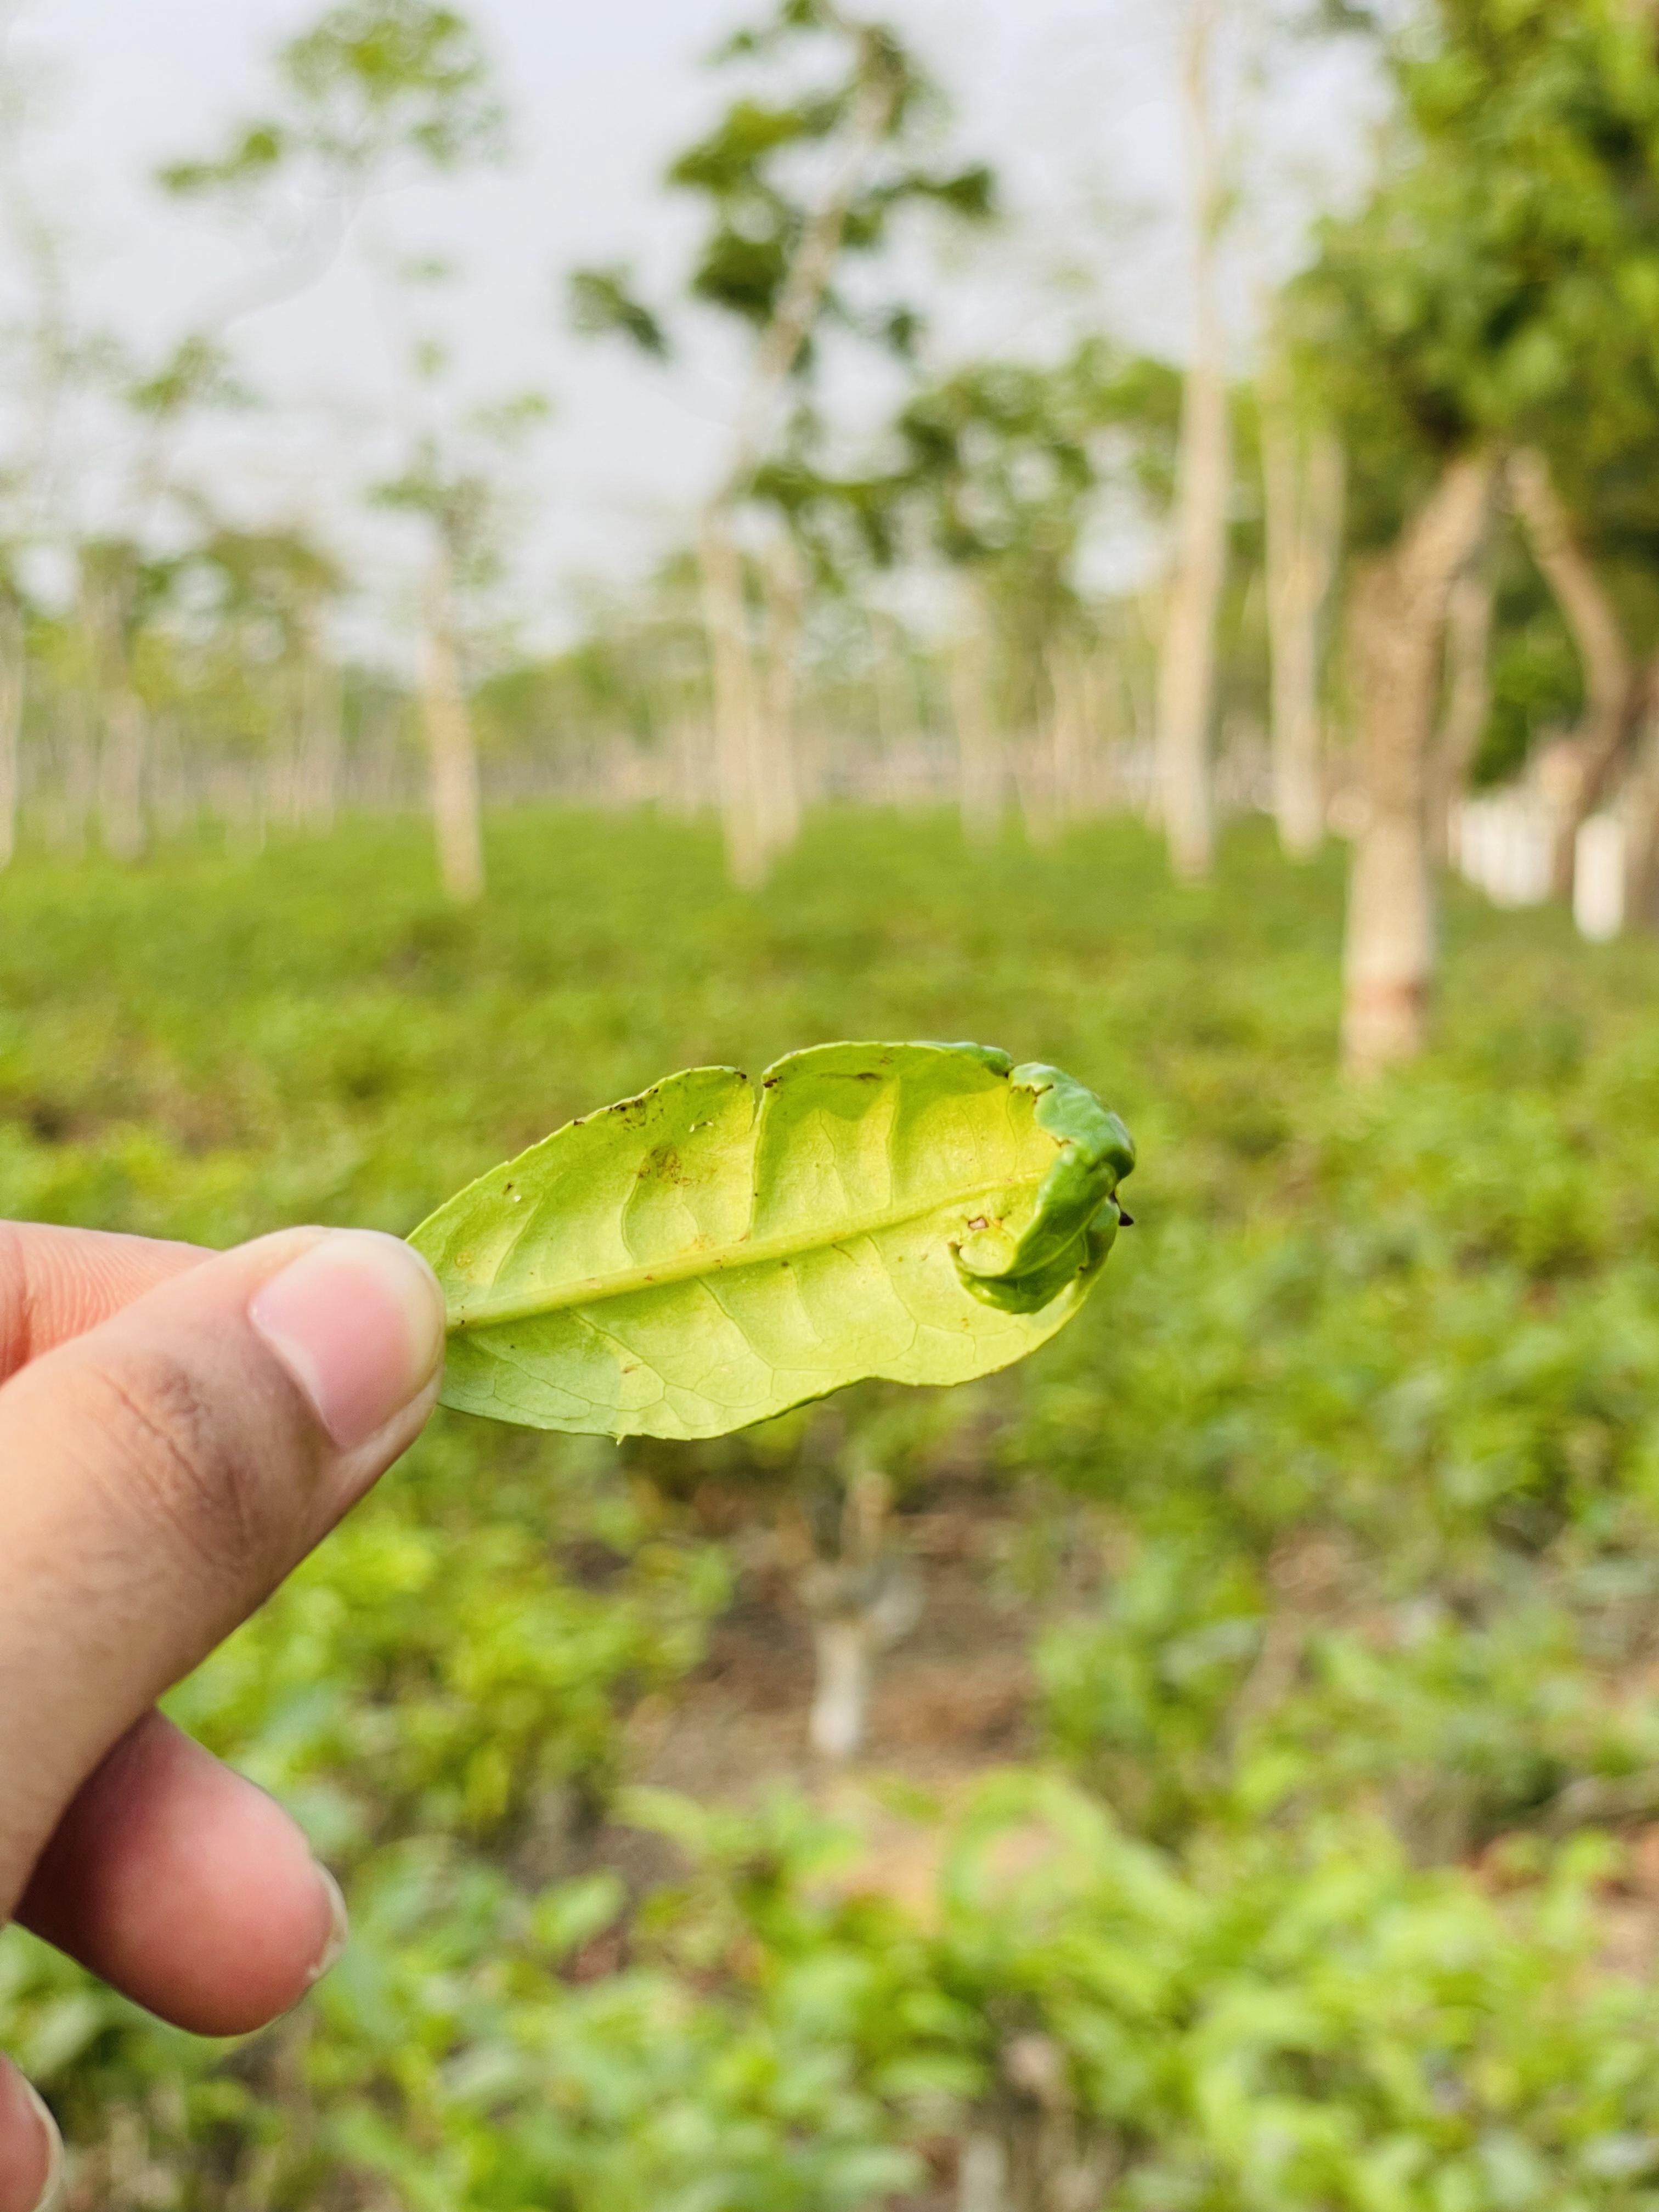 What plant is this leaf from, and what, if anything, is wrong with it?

tea, helopeltis
